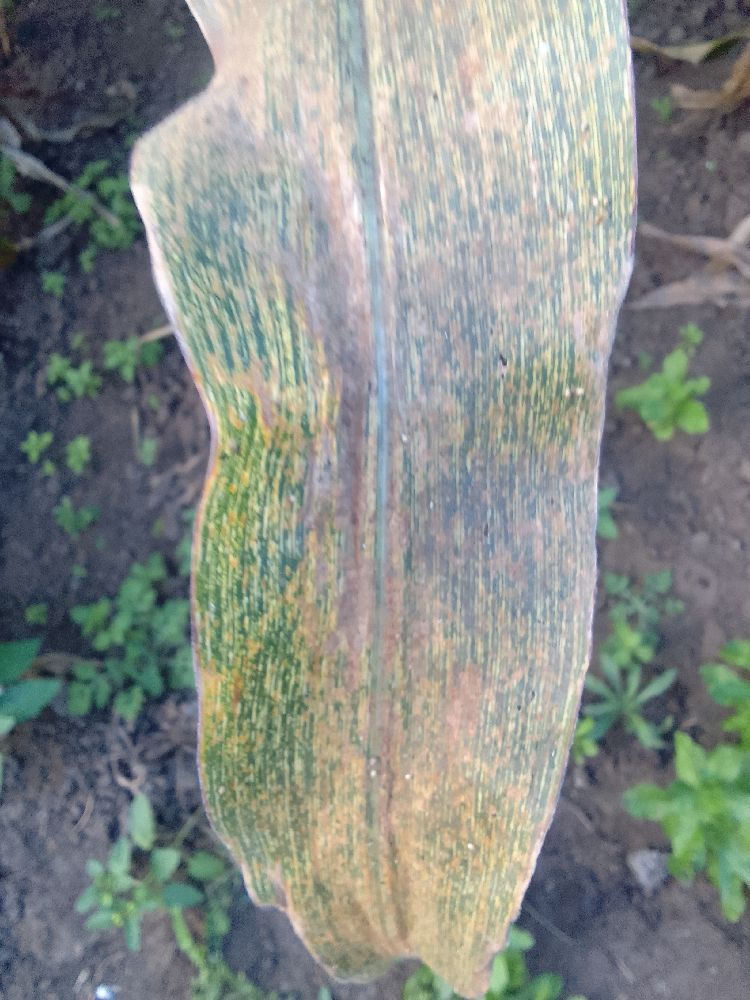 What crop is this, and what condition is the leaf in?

maize, maize streak virus
